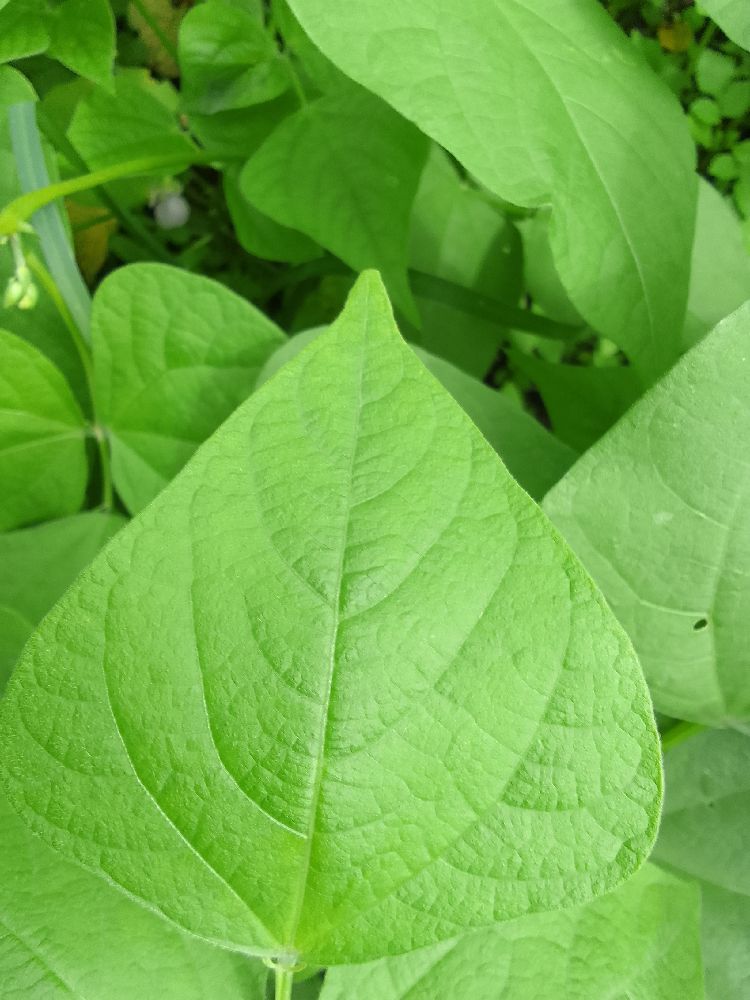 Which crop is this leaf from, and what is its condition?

common bean, healthy
